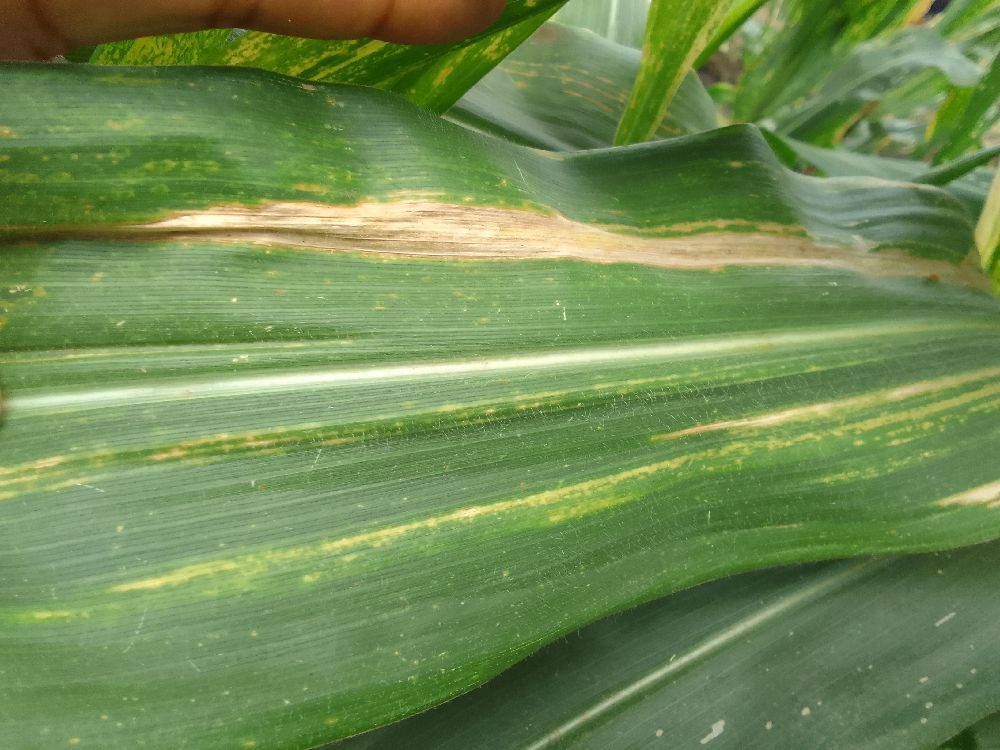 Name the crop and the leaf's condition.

maize, maize lethal necrosis
